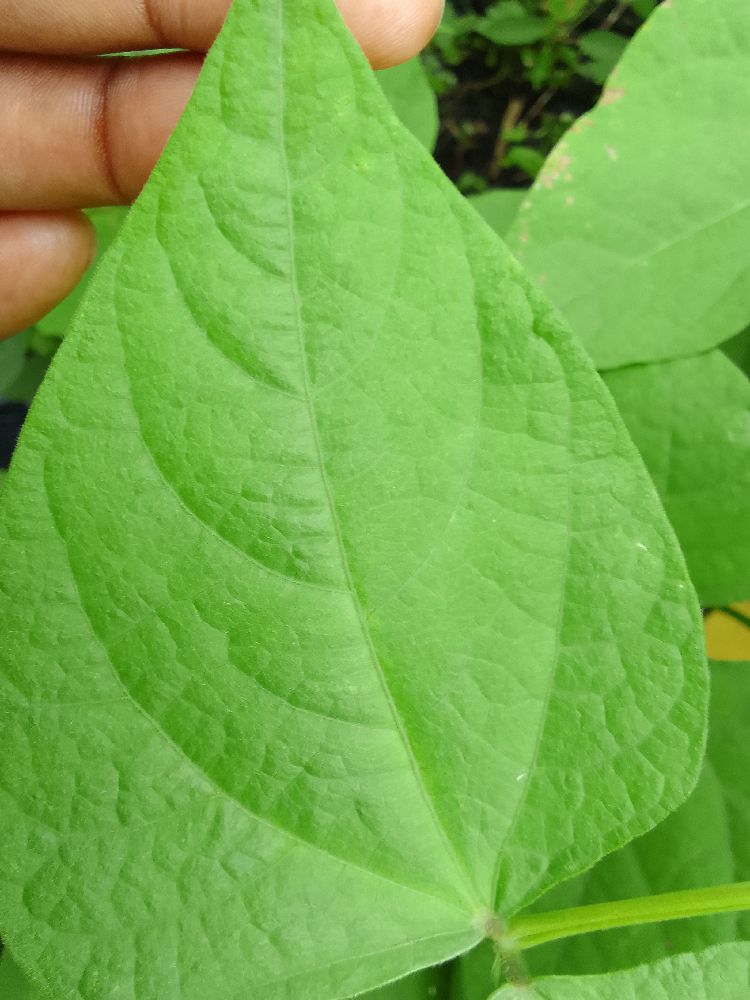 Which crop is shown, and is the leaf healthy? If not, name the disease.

common bean, healthy
